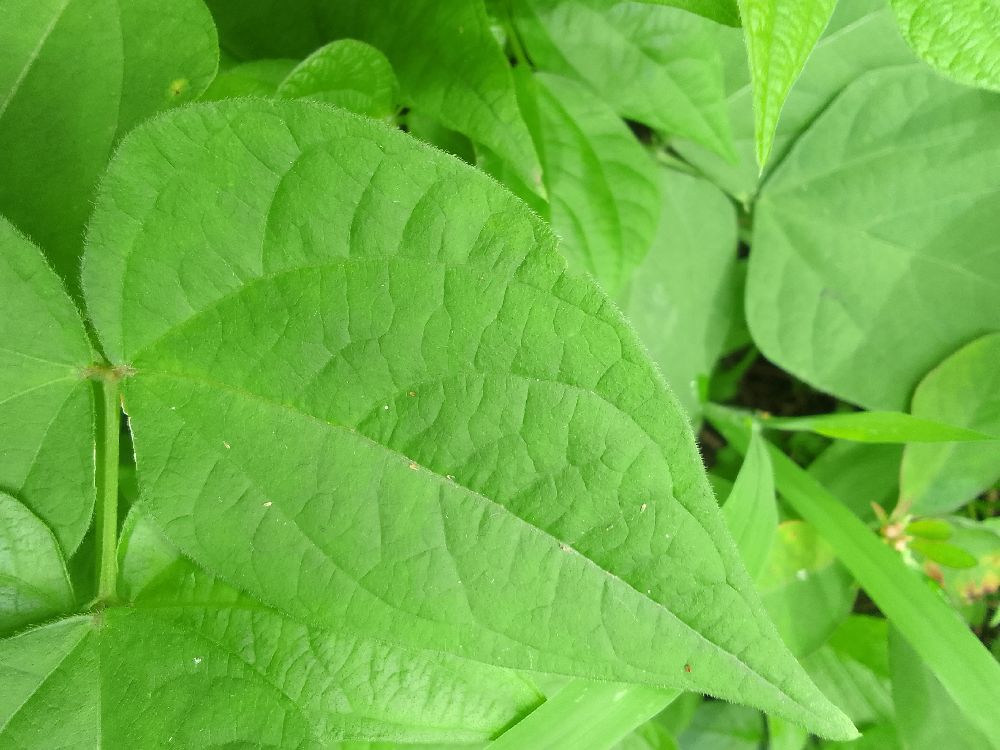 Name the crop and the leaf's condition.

common bean, healthy
